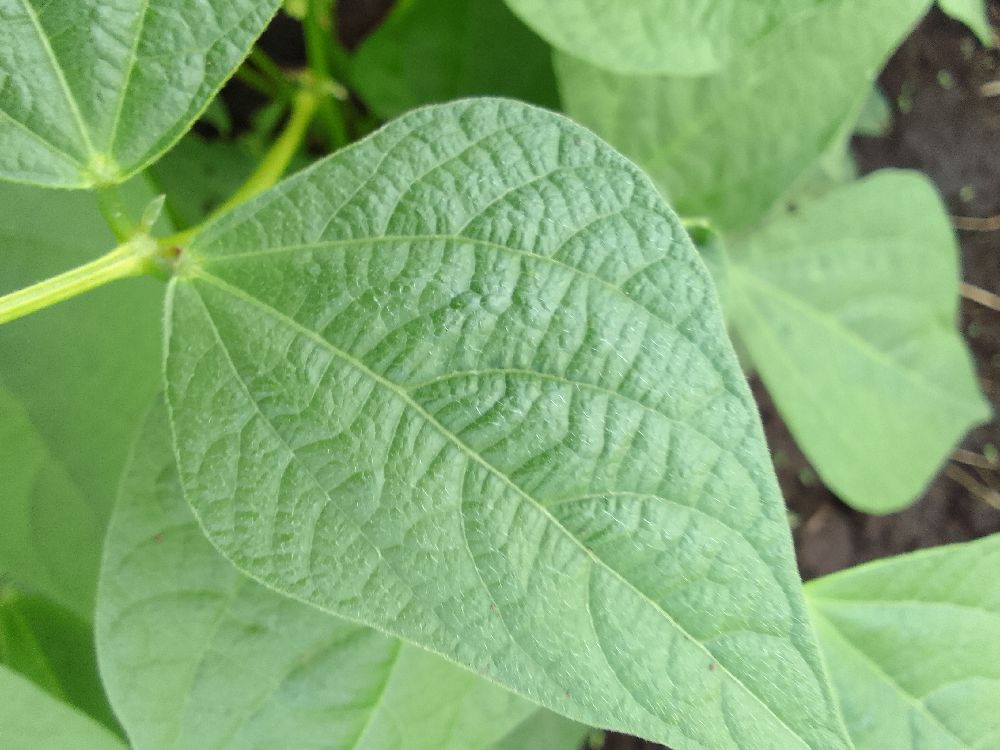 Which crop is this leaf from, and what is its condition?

common bean, healthy
